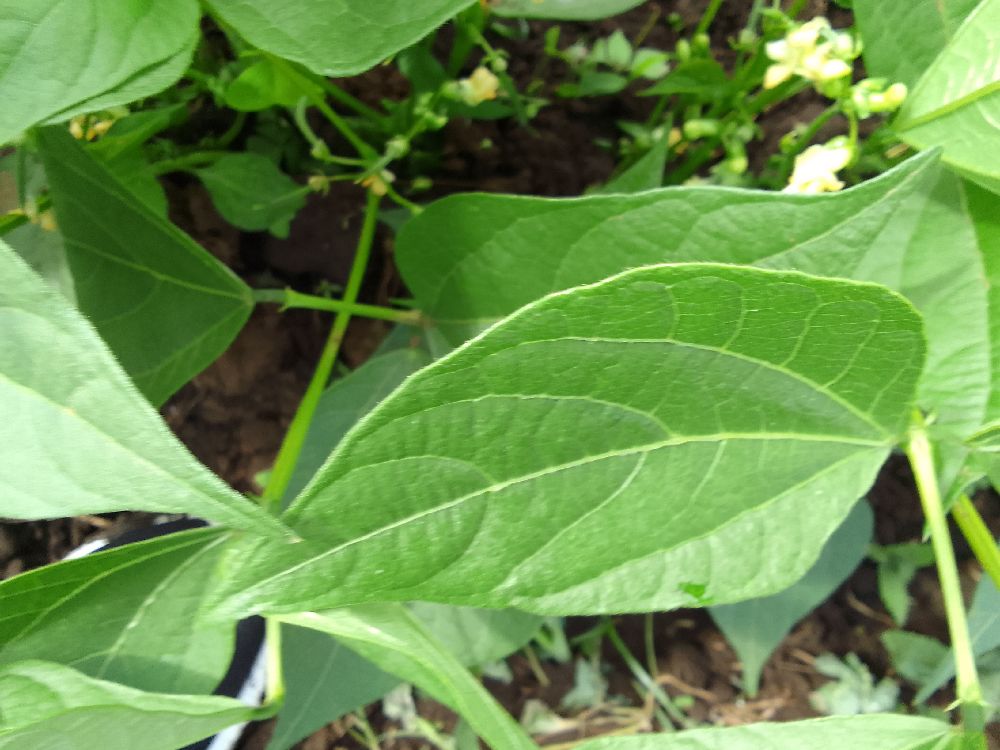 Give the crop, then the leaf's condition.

common bean, healthy
